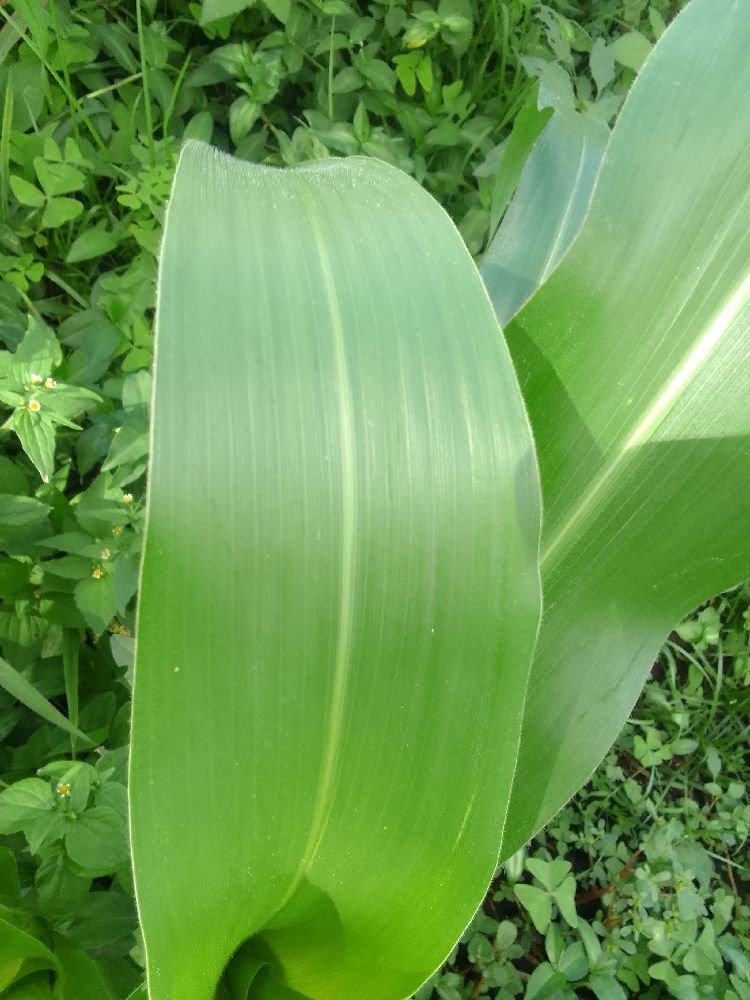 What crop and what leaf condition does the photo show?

maize, healthy
